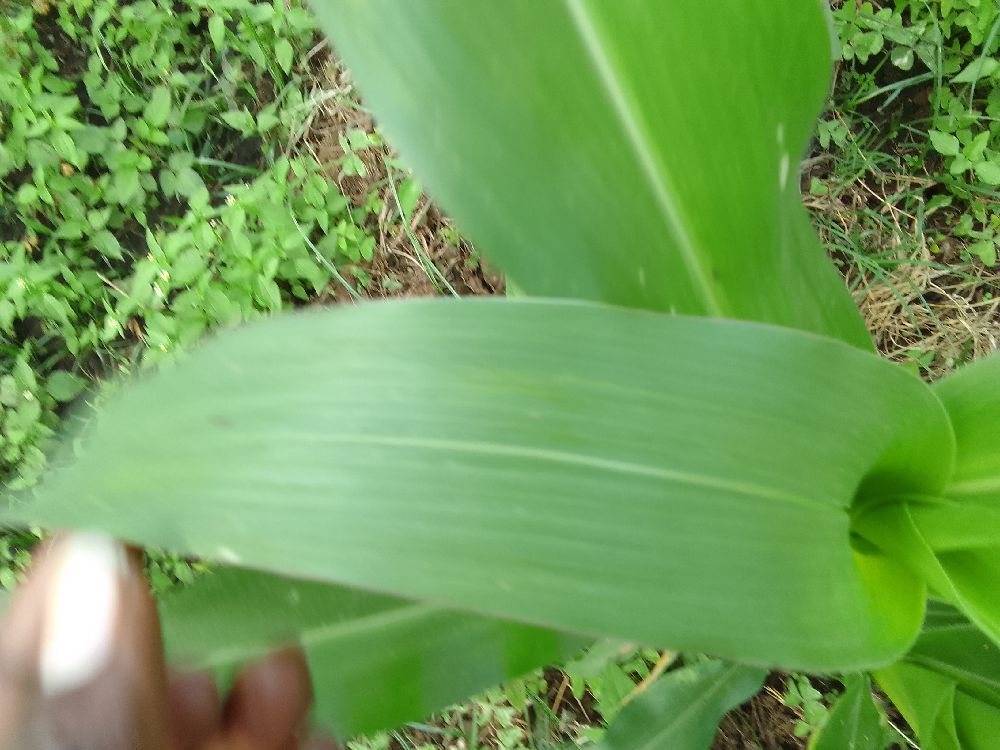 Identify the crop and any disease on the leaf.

maize, healthy
